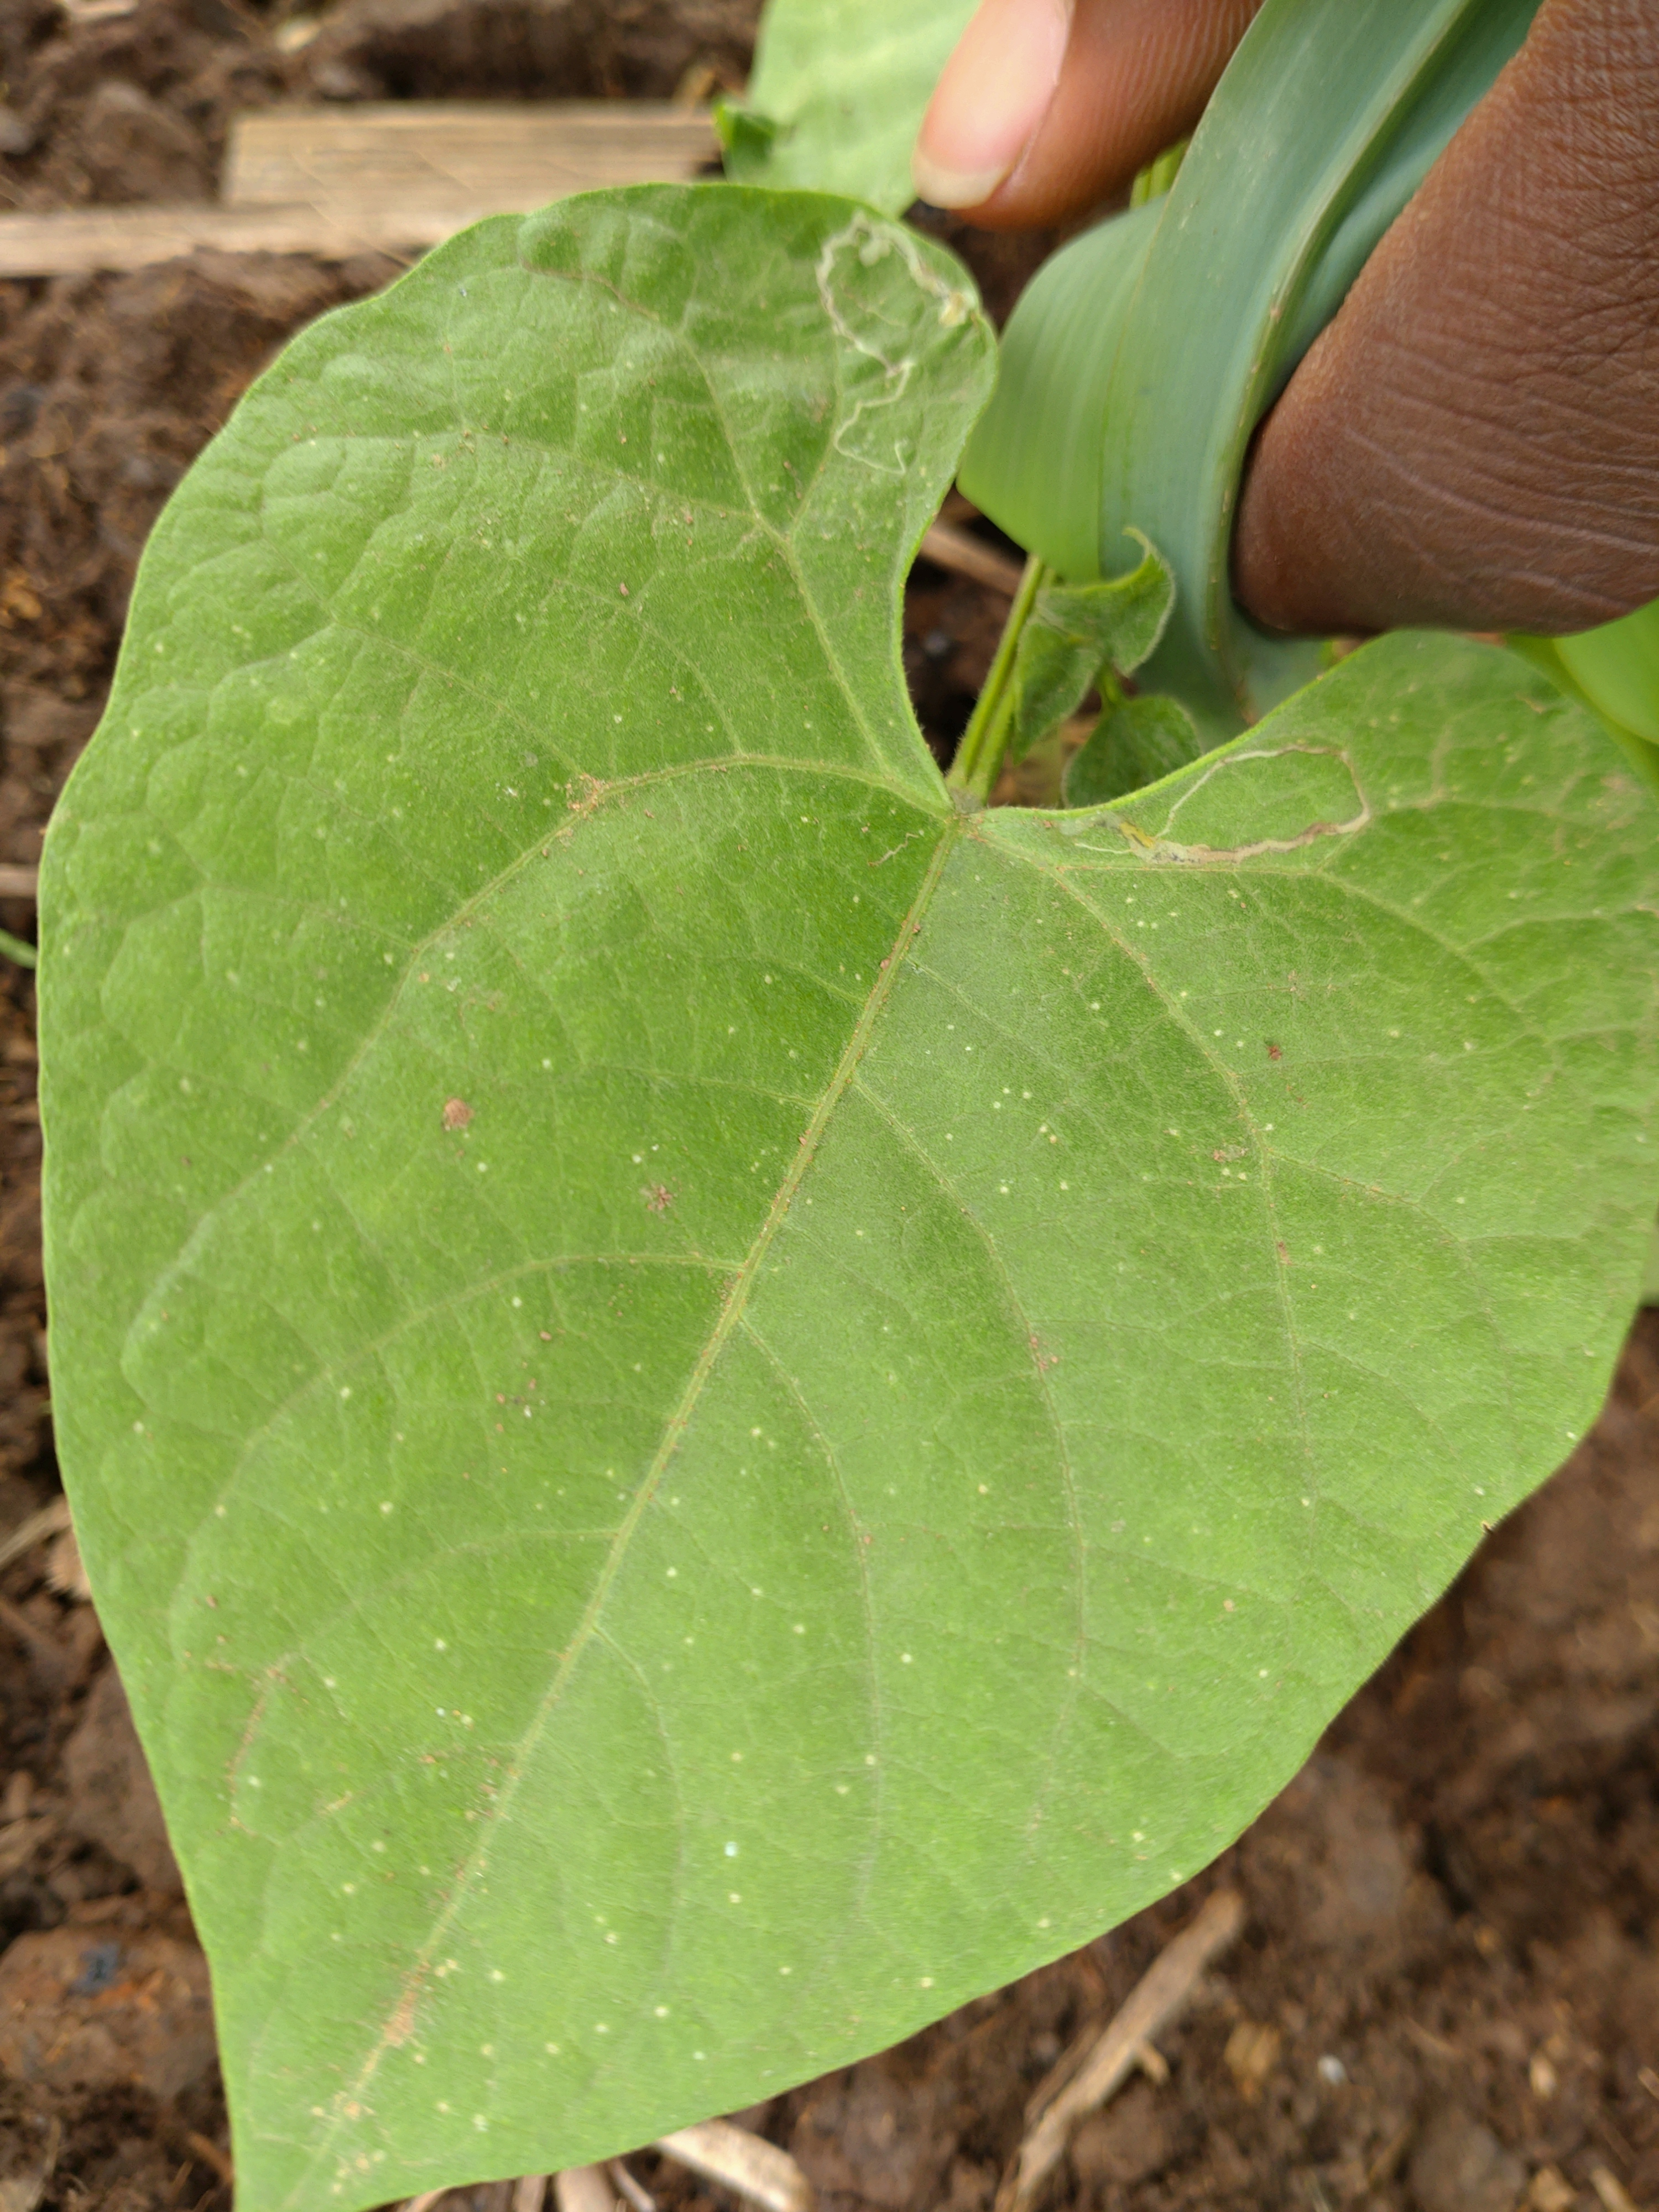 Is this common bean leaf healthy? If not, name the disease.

healthy
